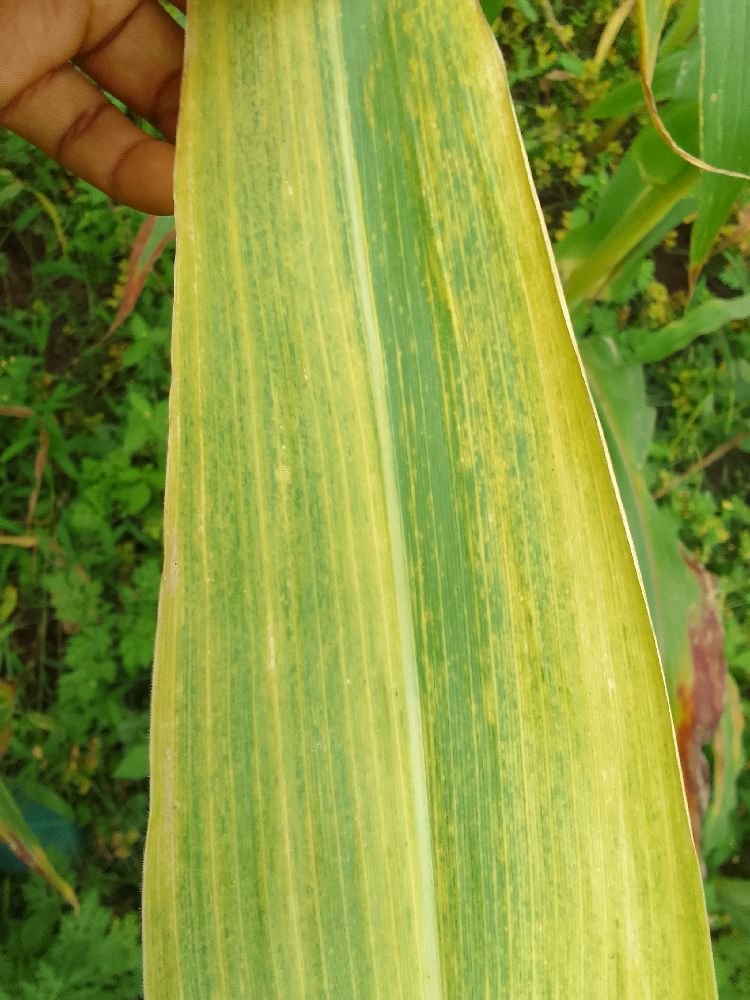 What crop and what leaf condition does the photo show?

maize, maize lethal necrosis
